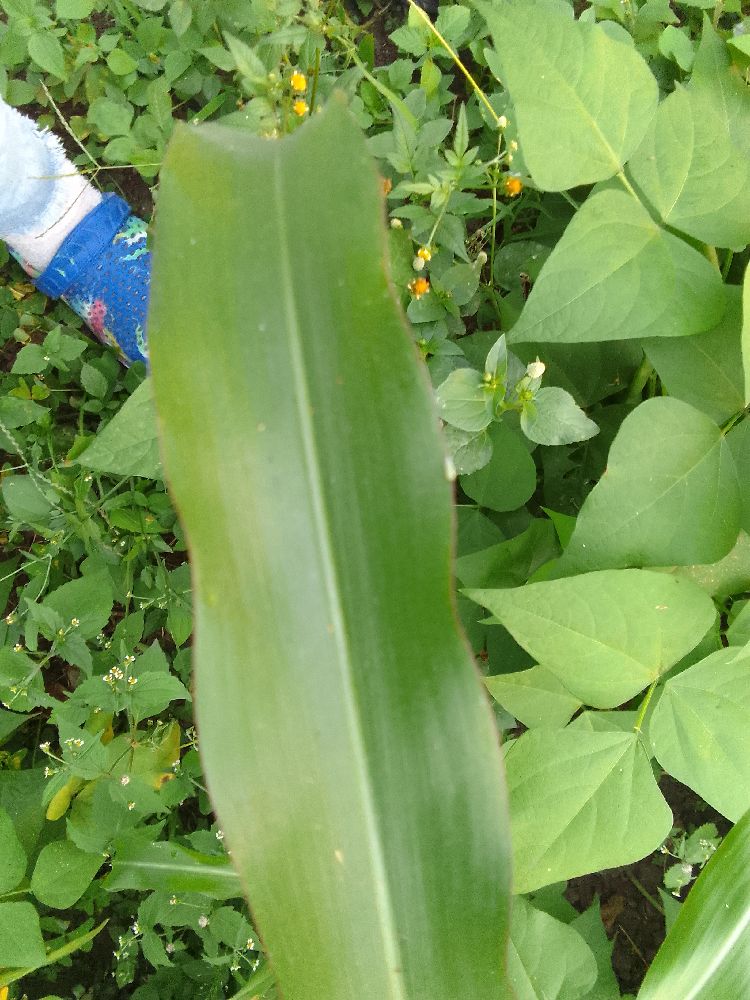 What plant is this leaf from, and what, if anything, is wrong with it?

maize, healthy
